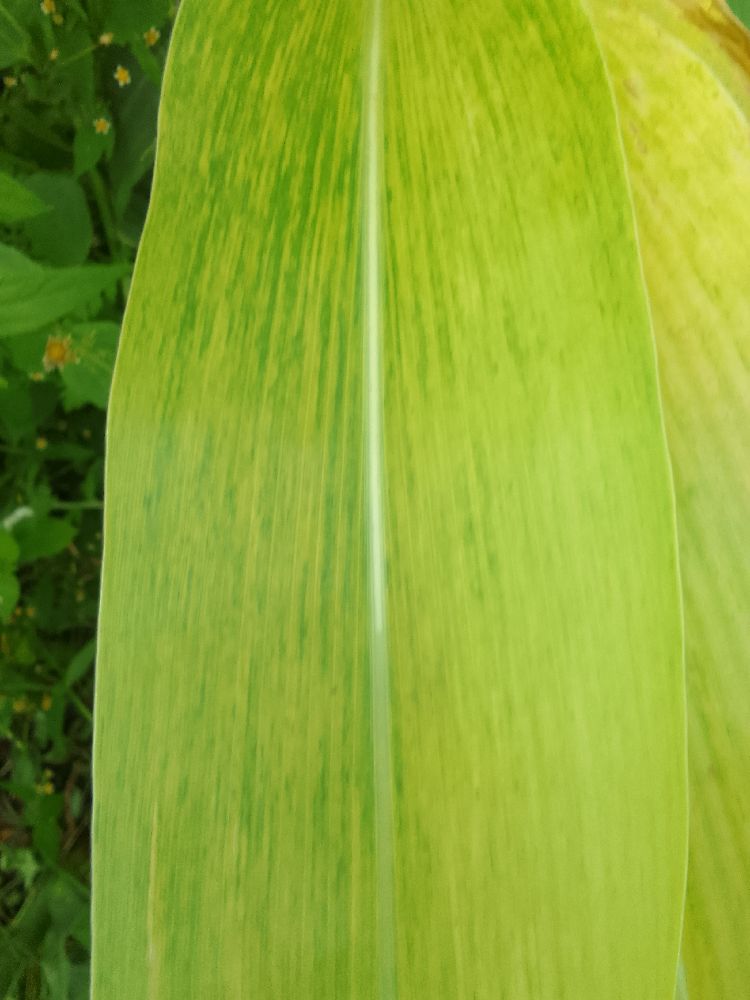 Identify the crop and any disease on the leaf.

maize, maize lethal necrosis
